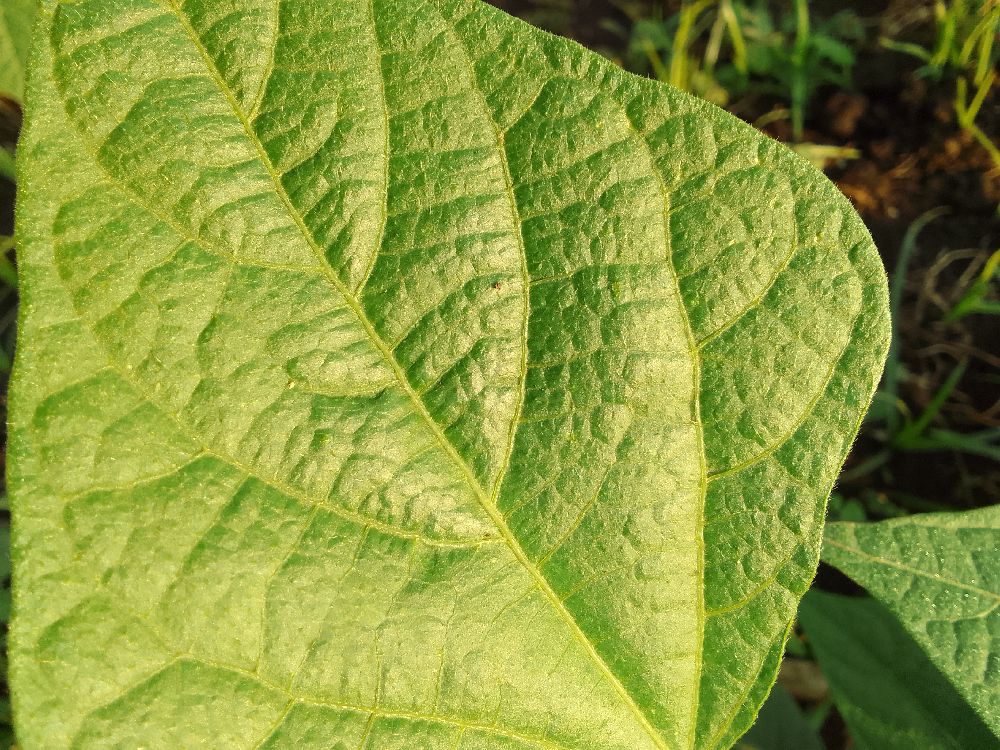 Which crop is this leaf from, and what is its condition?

common bean, healthy
